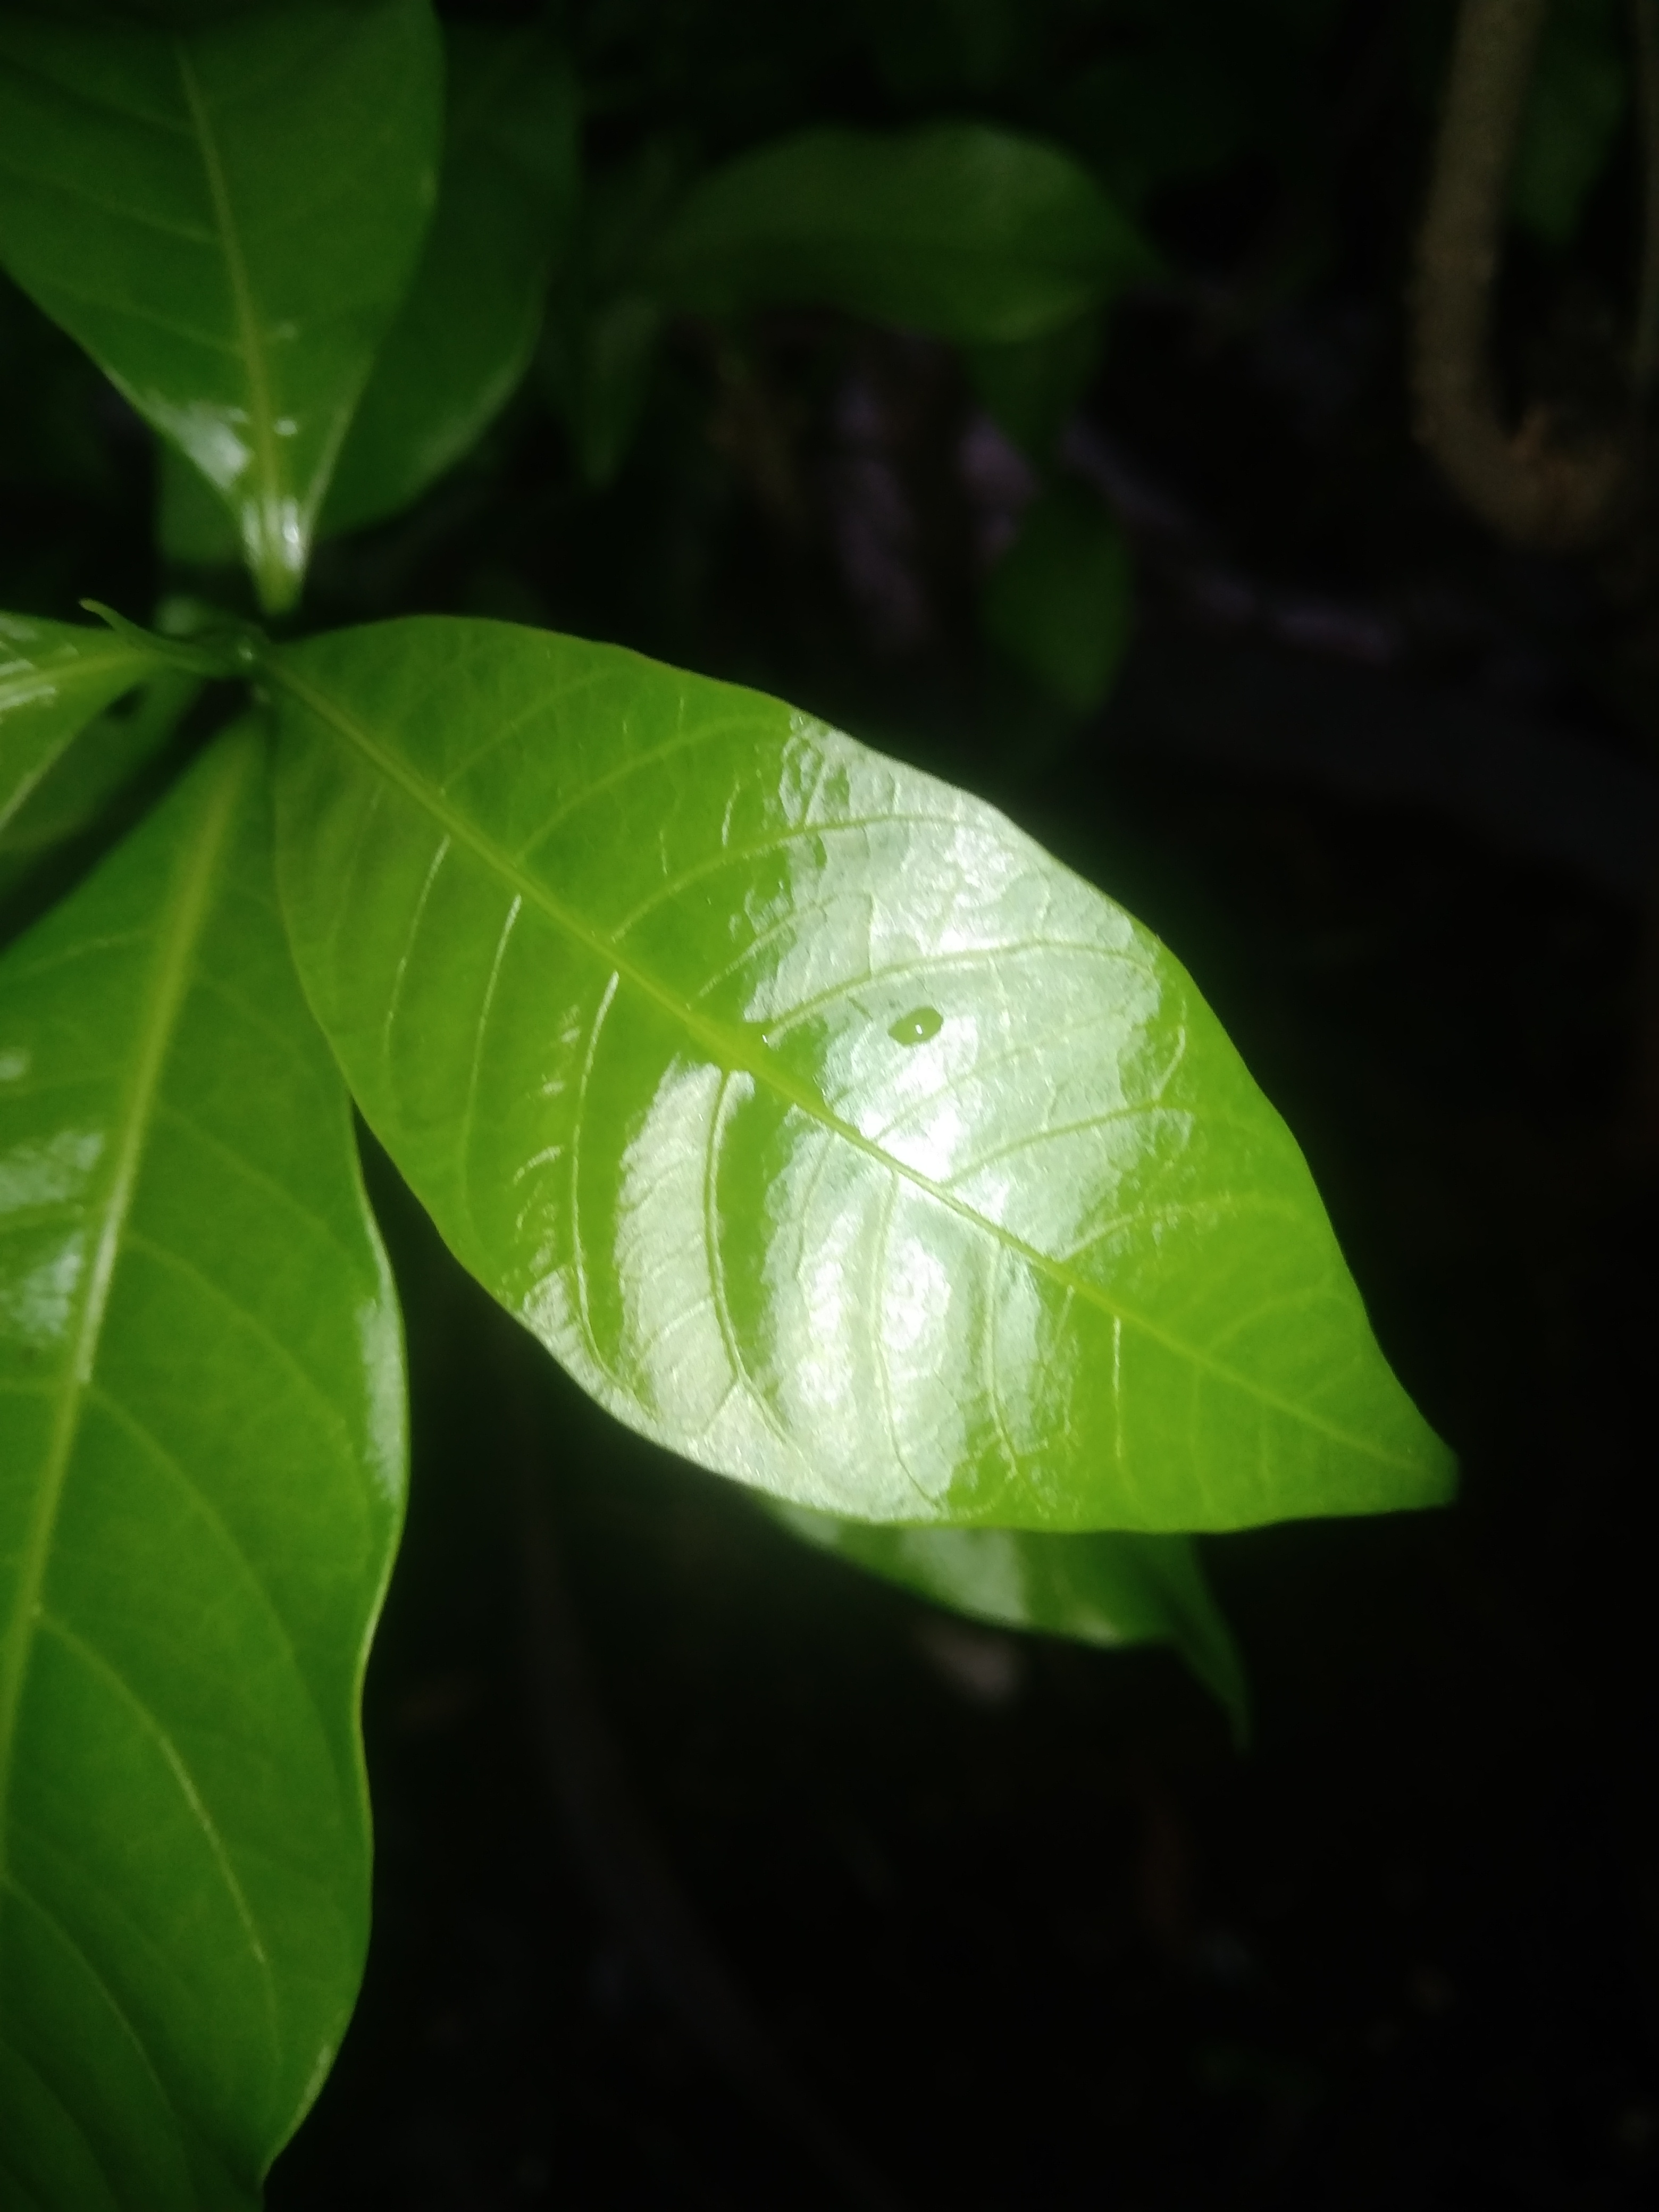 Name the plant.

togor
